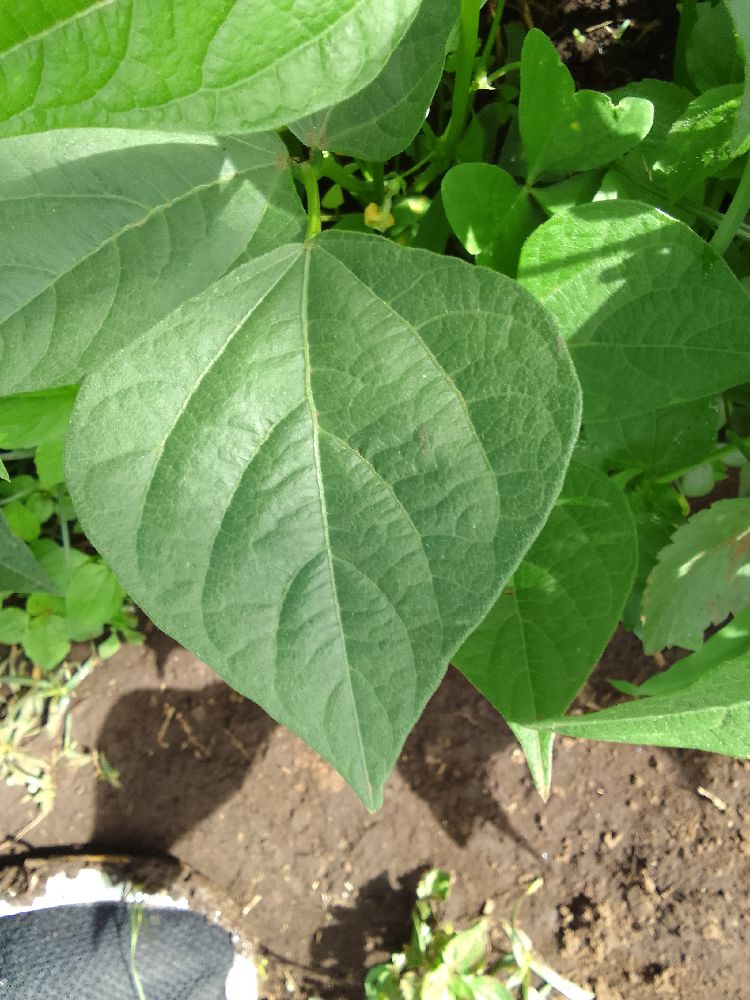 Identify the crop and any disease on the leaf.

common bean, healthy
